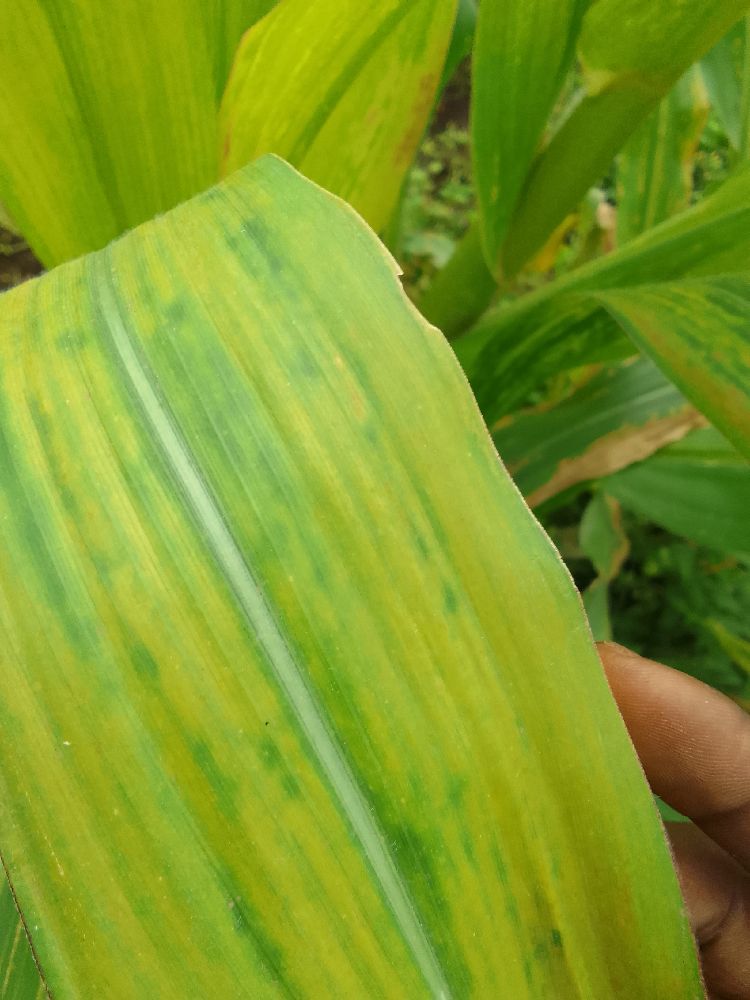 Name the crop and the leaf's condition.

maize, maize lethal necrosis
